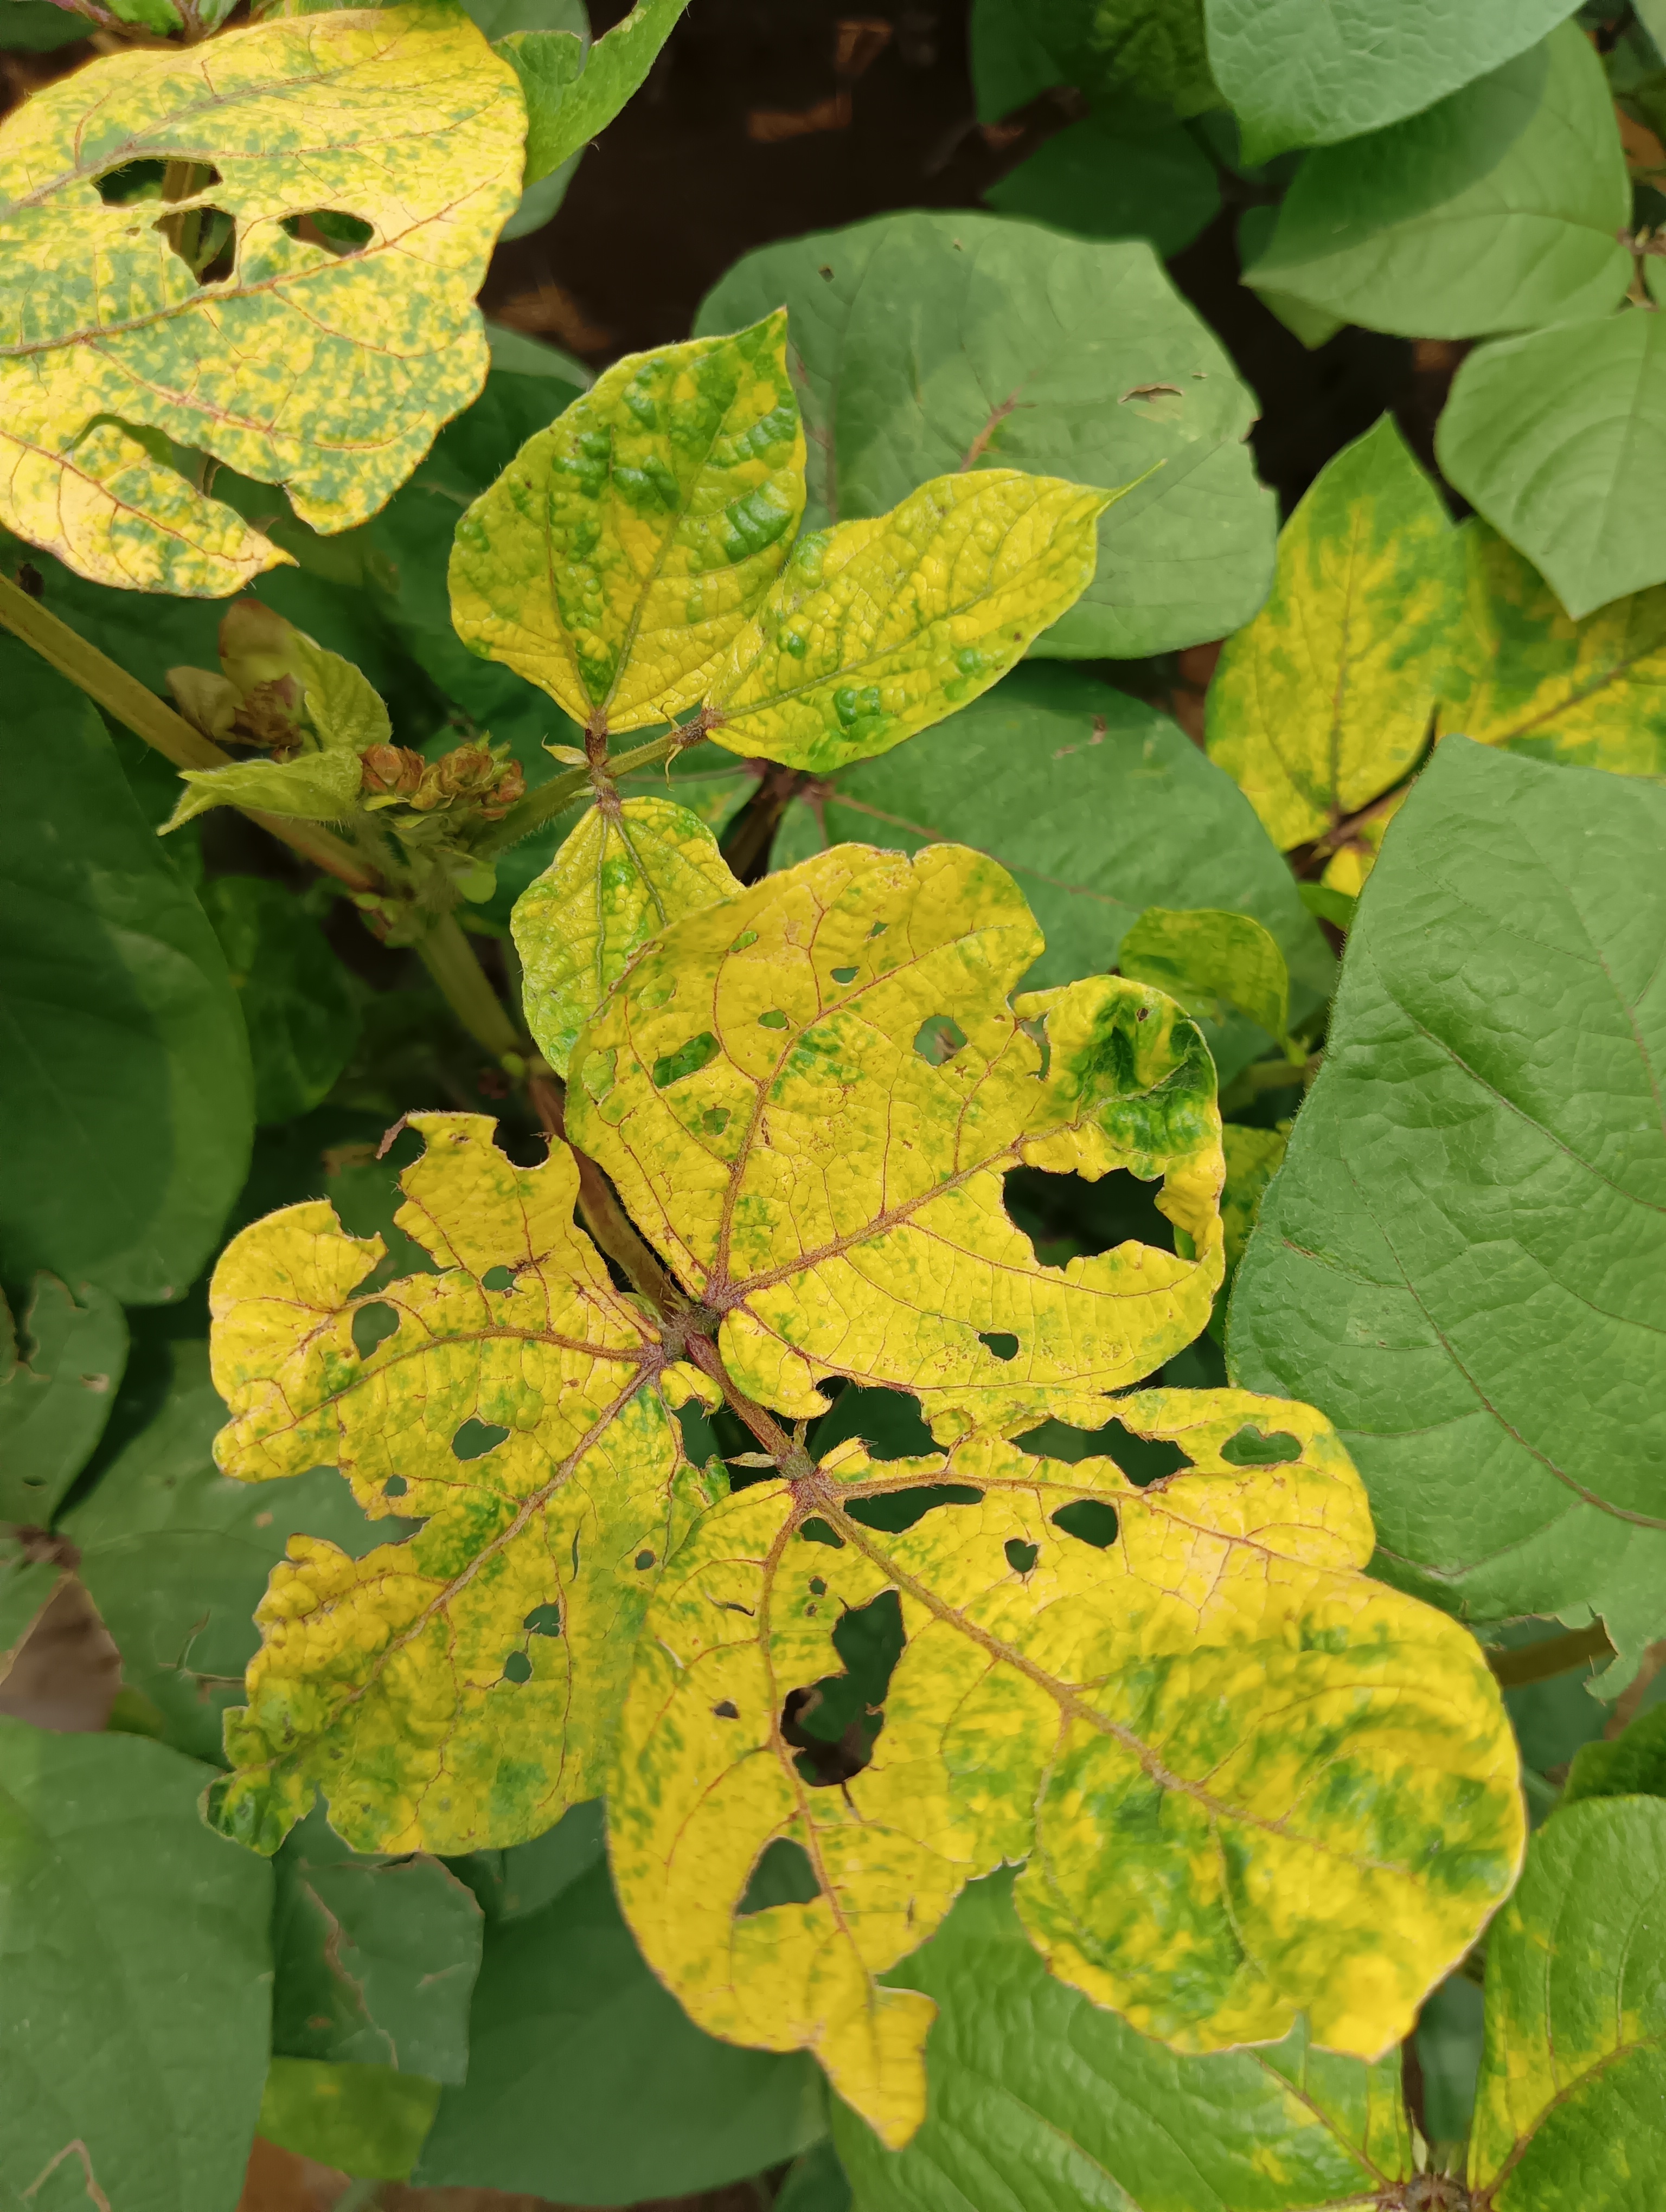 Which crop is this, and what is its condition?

mungbean, yellow mosaic
